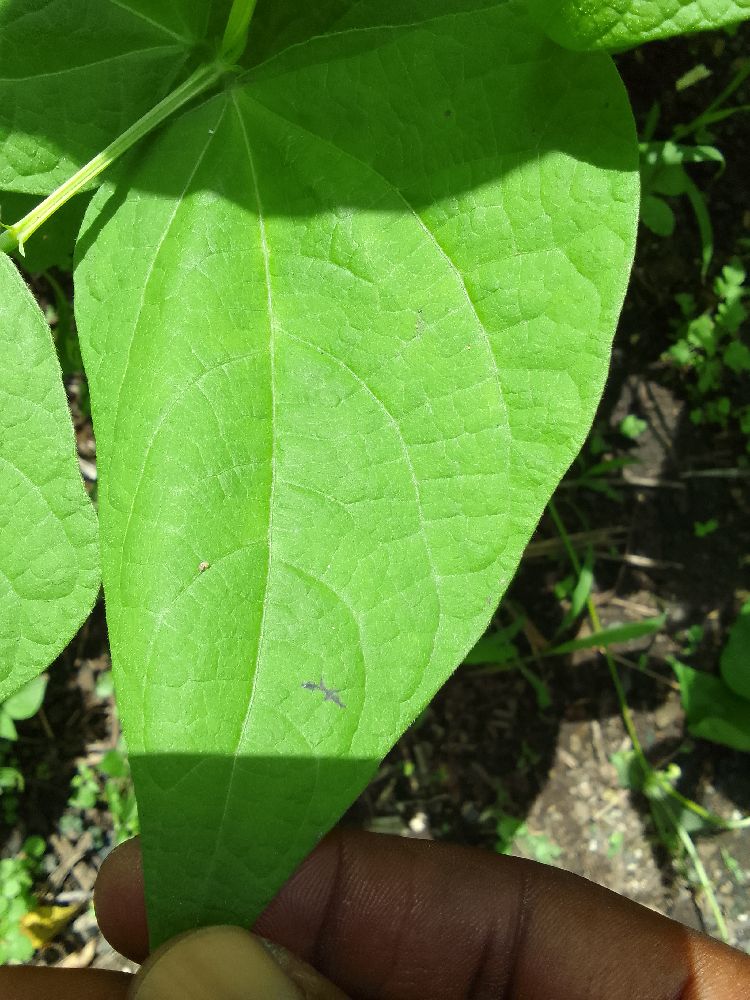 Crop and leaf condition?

common bean, healthy
